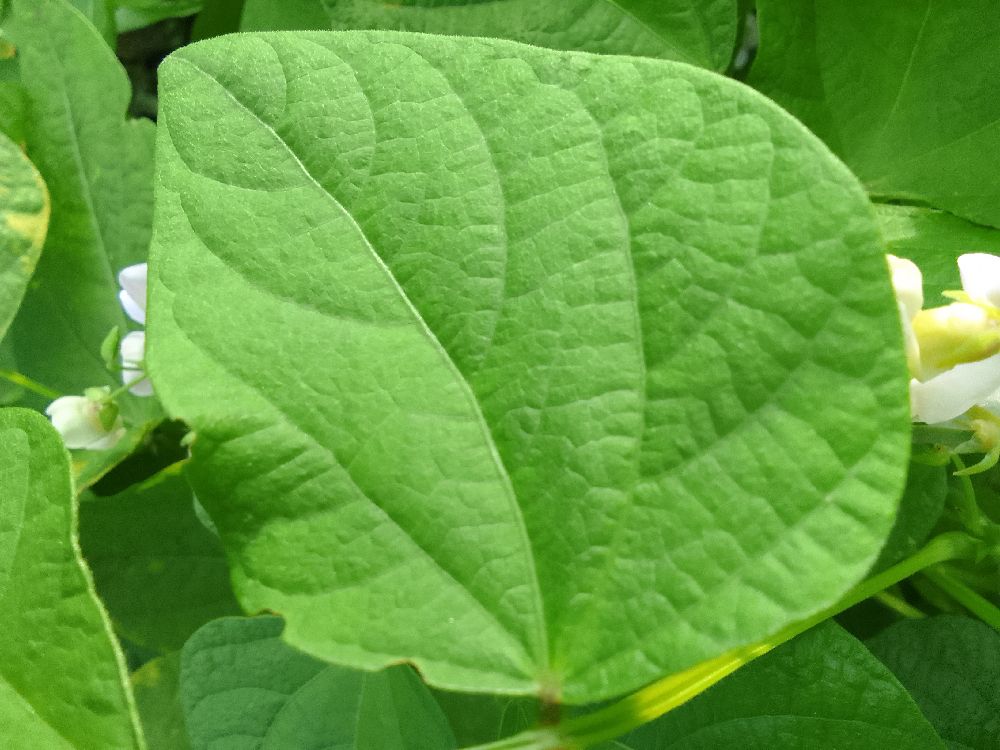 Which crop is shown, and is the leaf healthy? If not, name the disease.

common bean, healthy
